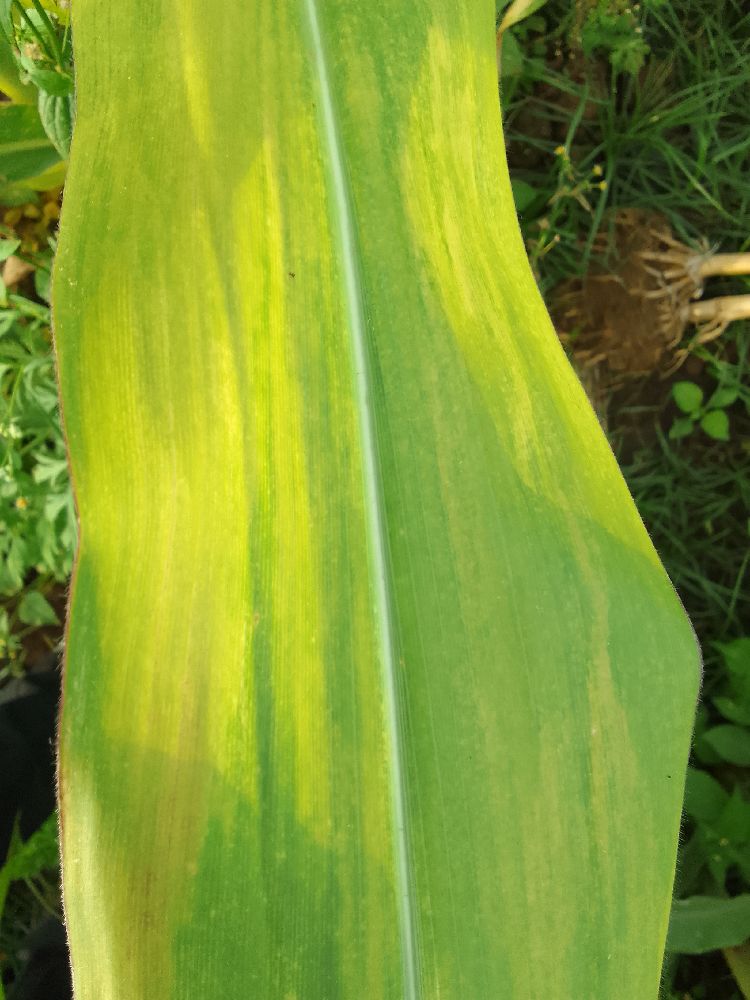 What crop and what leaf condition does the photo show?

maize, maize lethal necrosis
